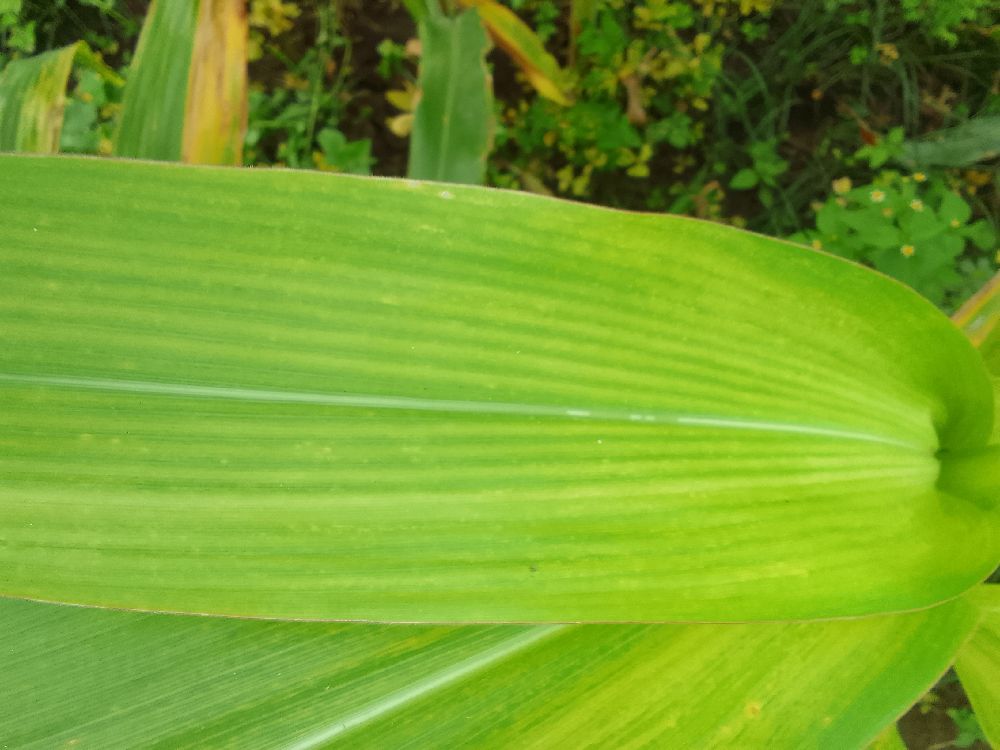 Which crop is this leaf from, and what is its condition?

maize, maize lethal necrosis
